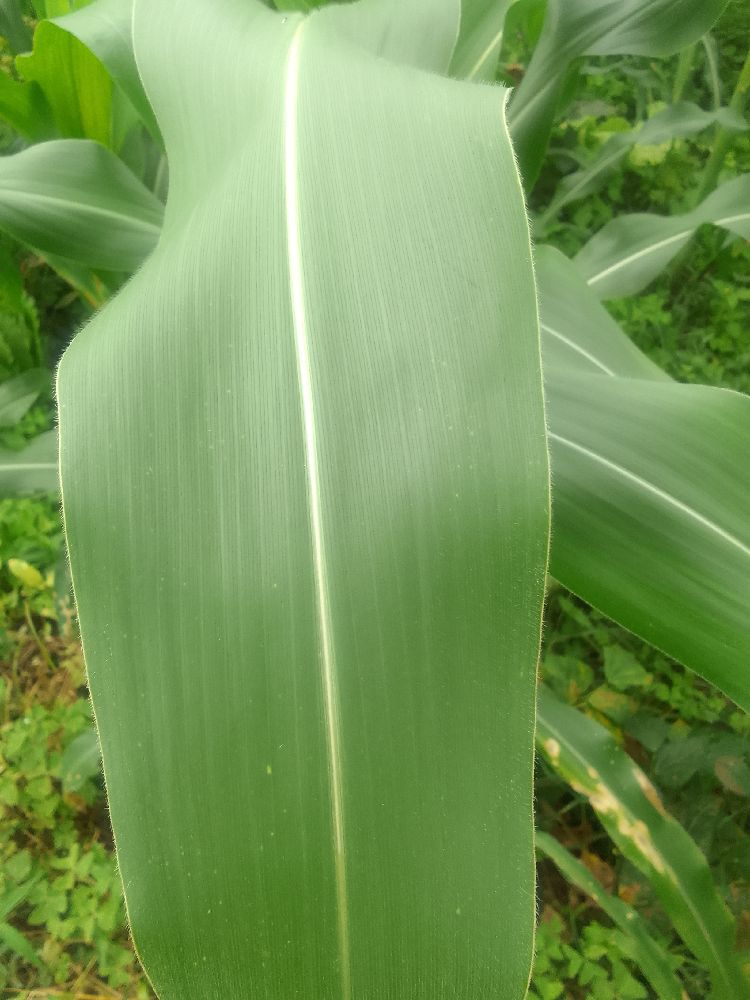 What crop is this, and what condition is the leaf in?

maize, healthy
